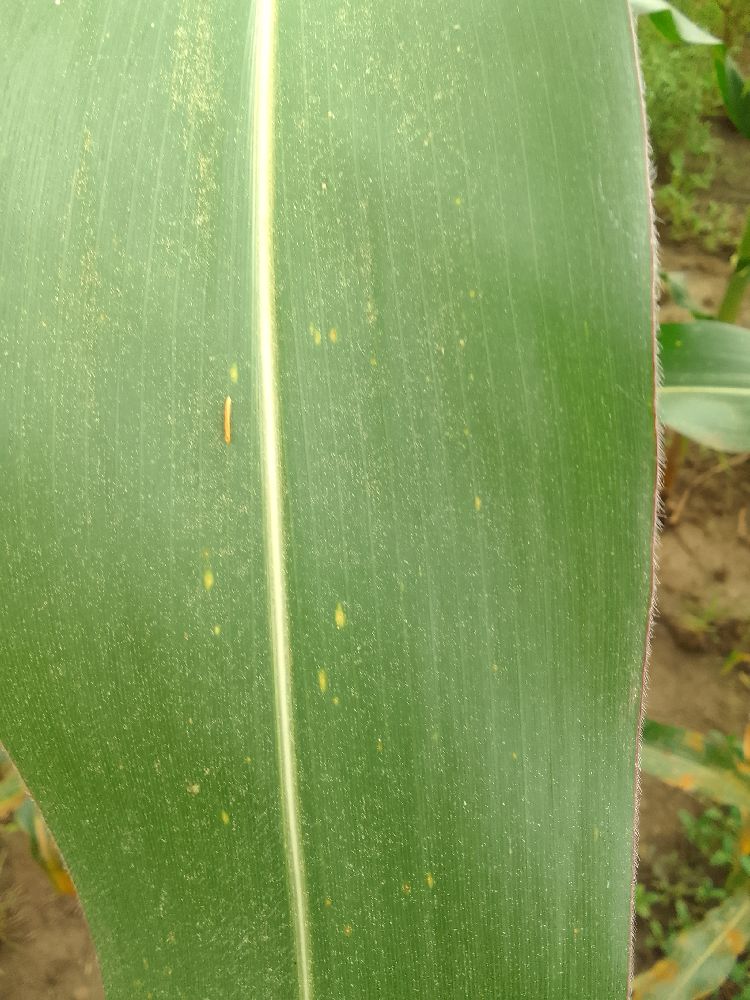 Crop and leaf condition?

maize, healthy
